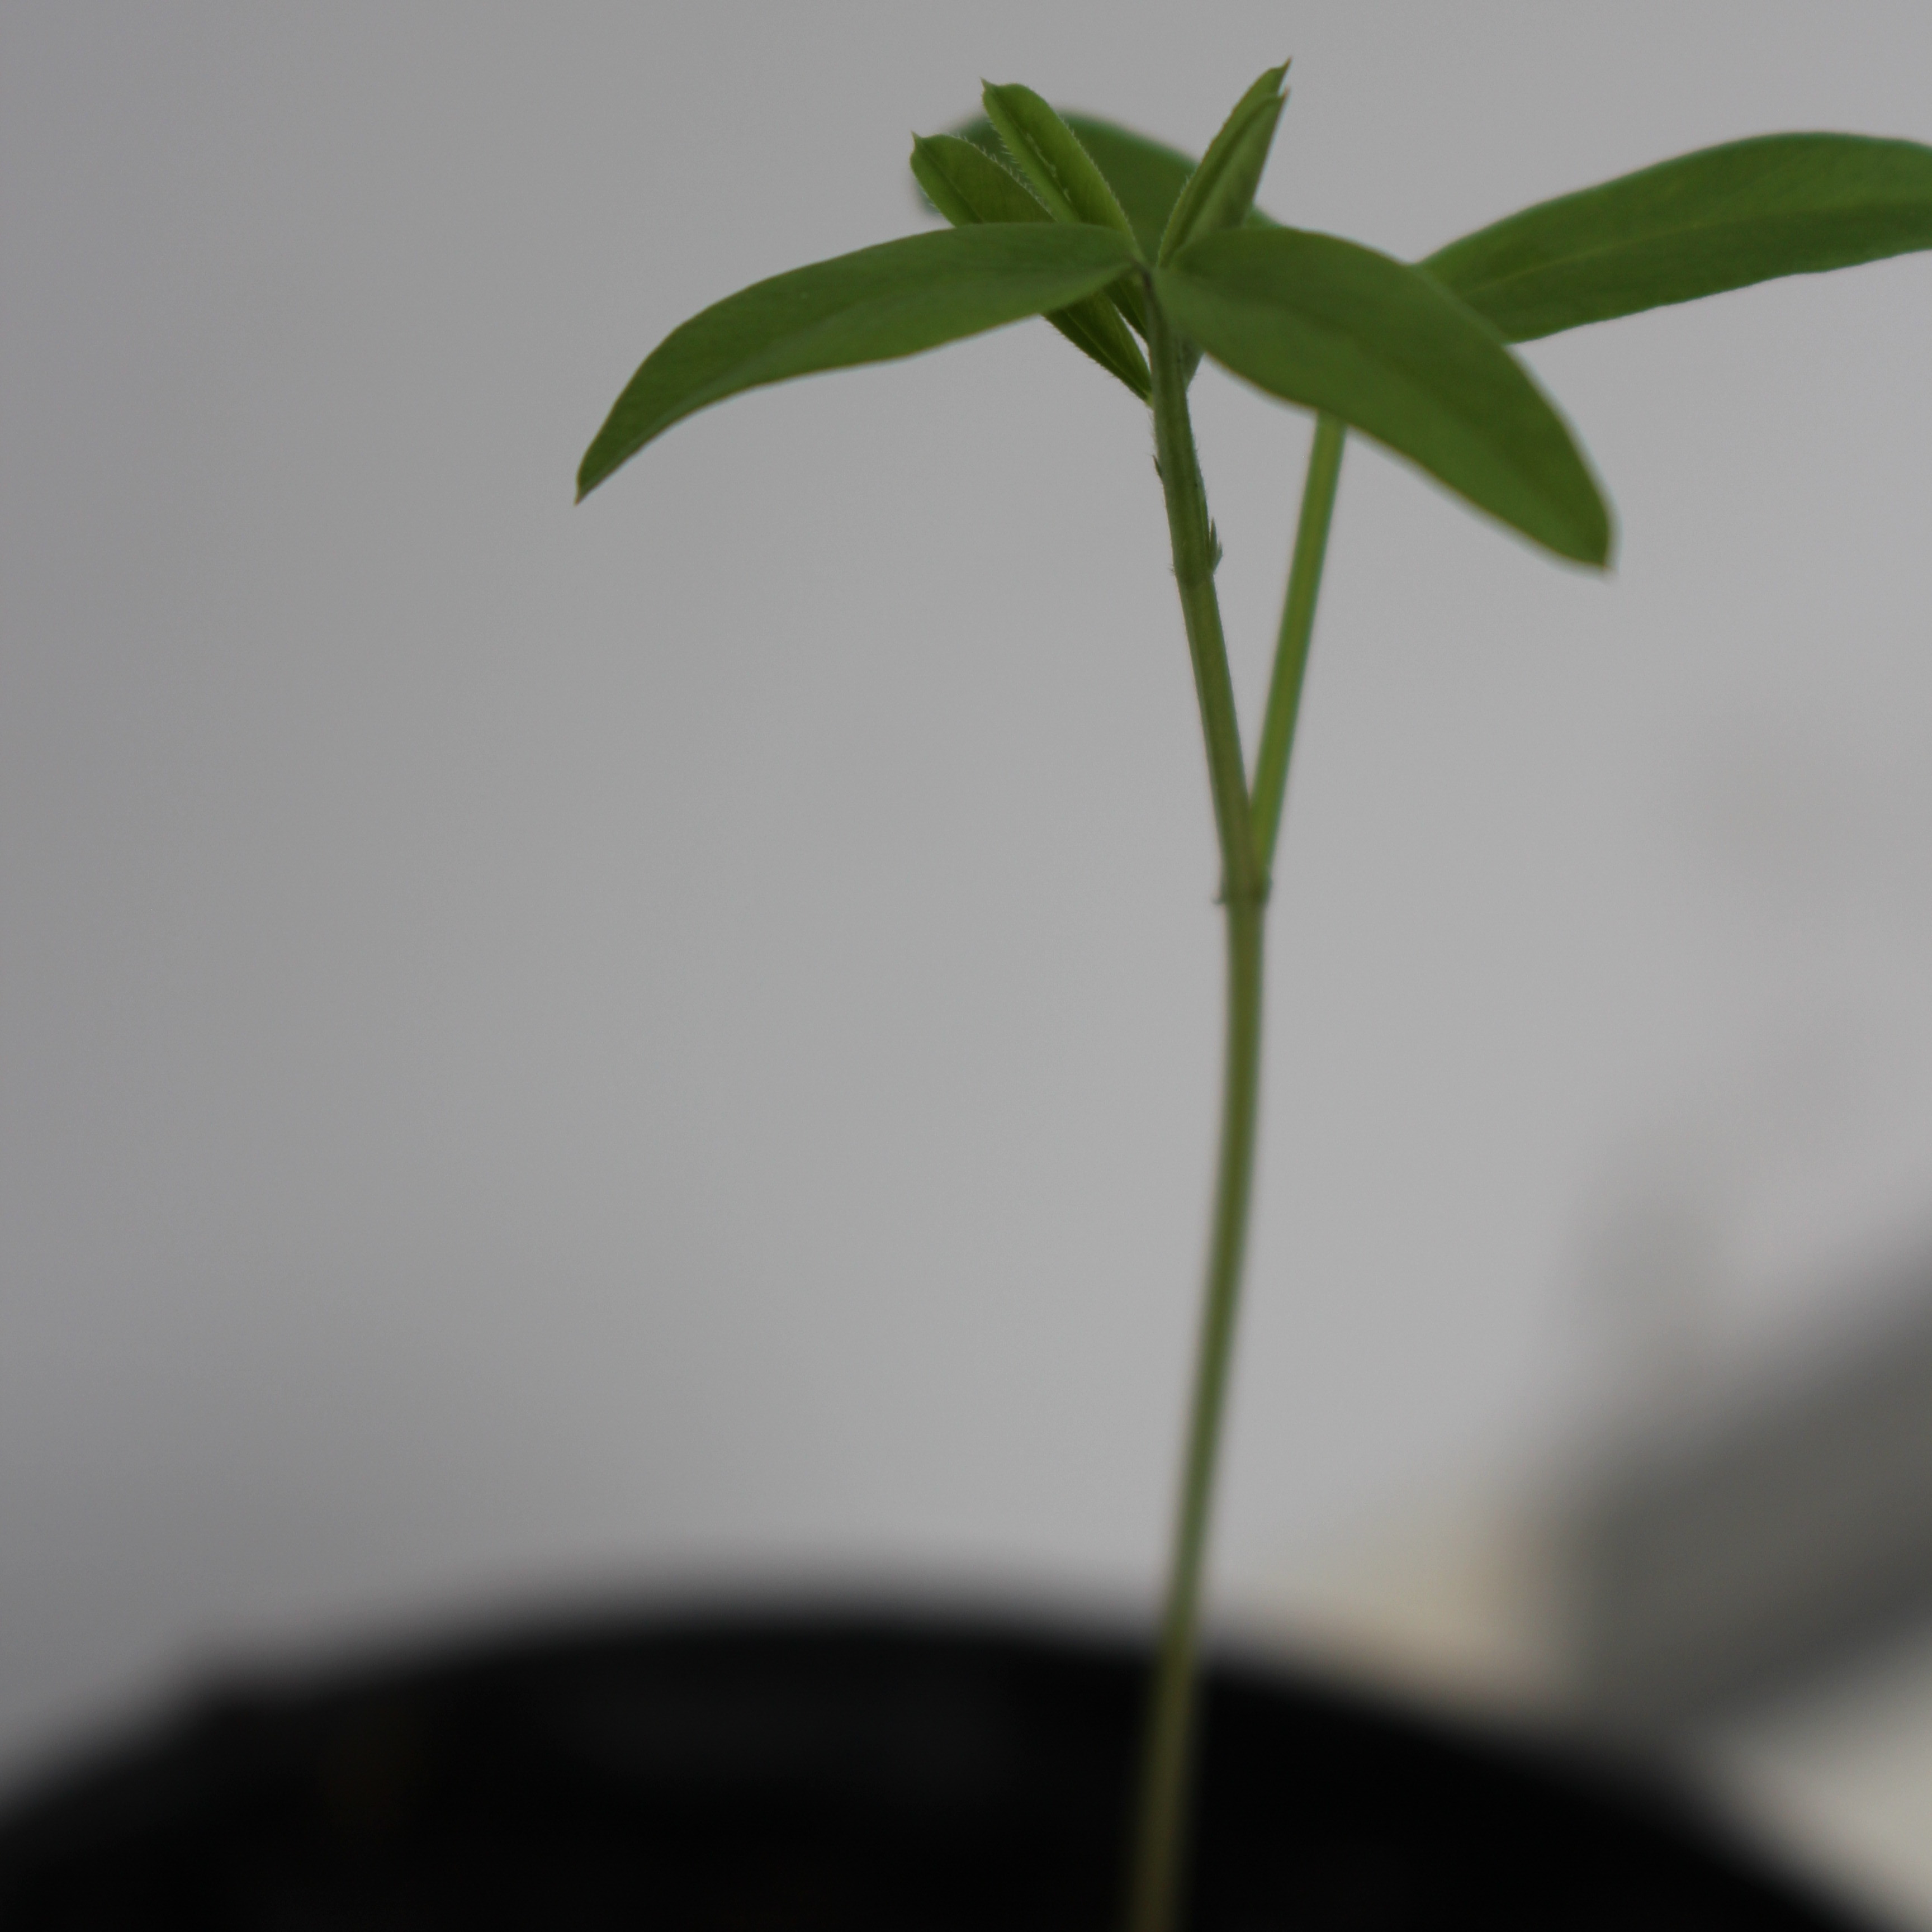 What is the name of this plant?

Vicia sativa
